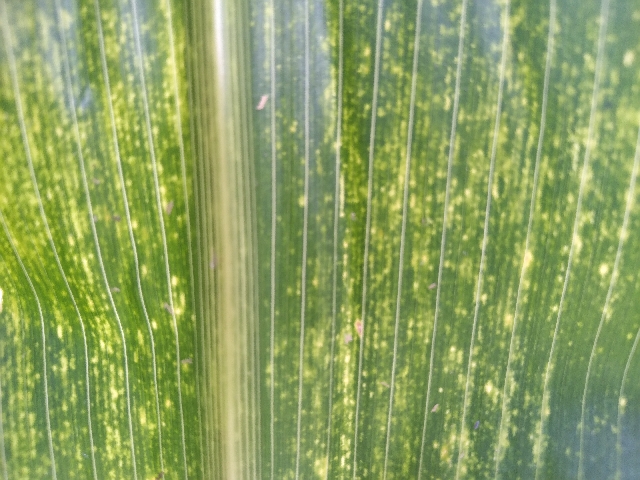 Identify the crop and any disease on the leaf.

maize, maize lethal necrosis
